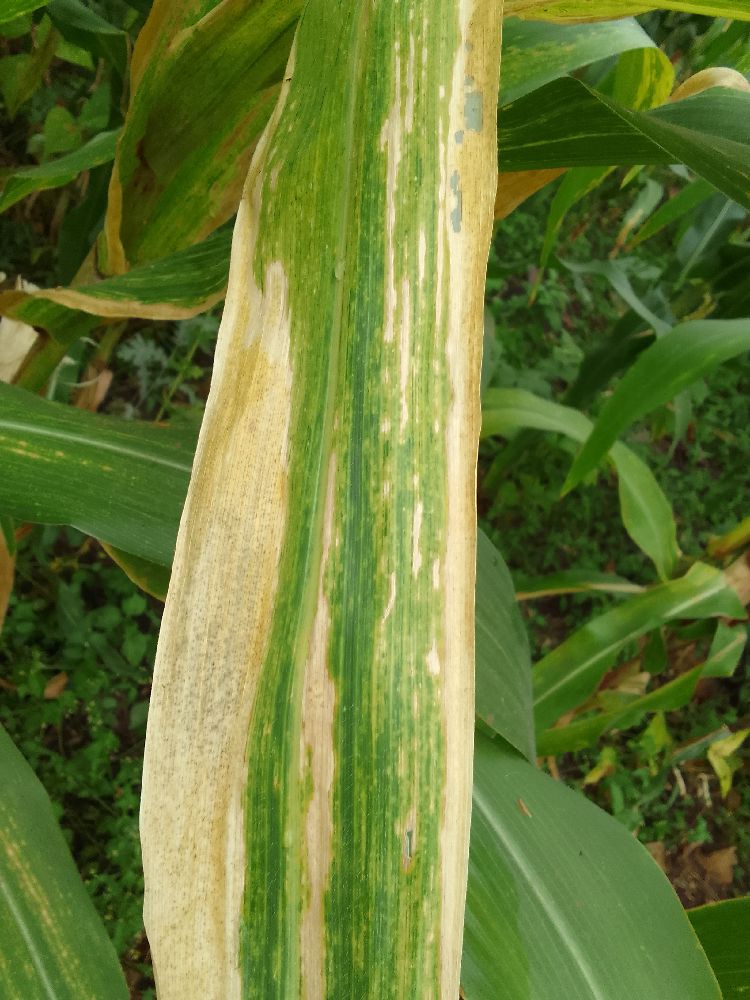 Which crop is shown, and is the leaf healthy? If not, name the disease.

maize, maize lethal necrosis
